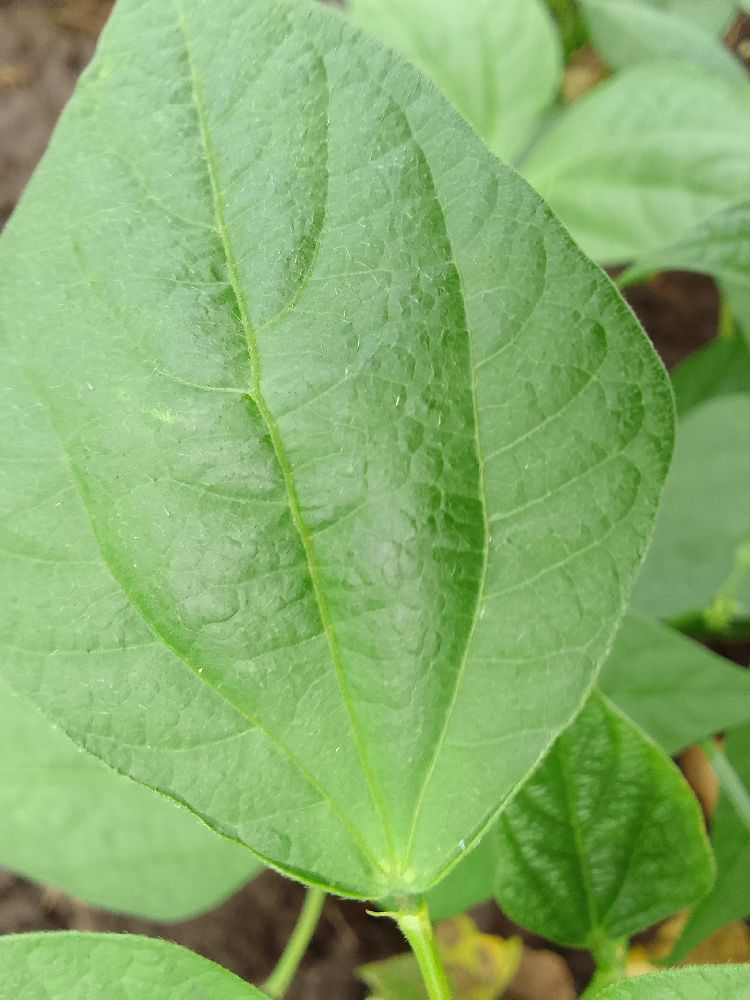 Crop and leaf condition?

common bean, healthy
